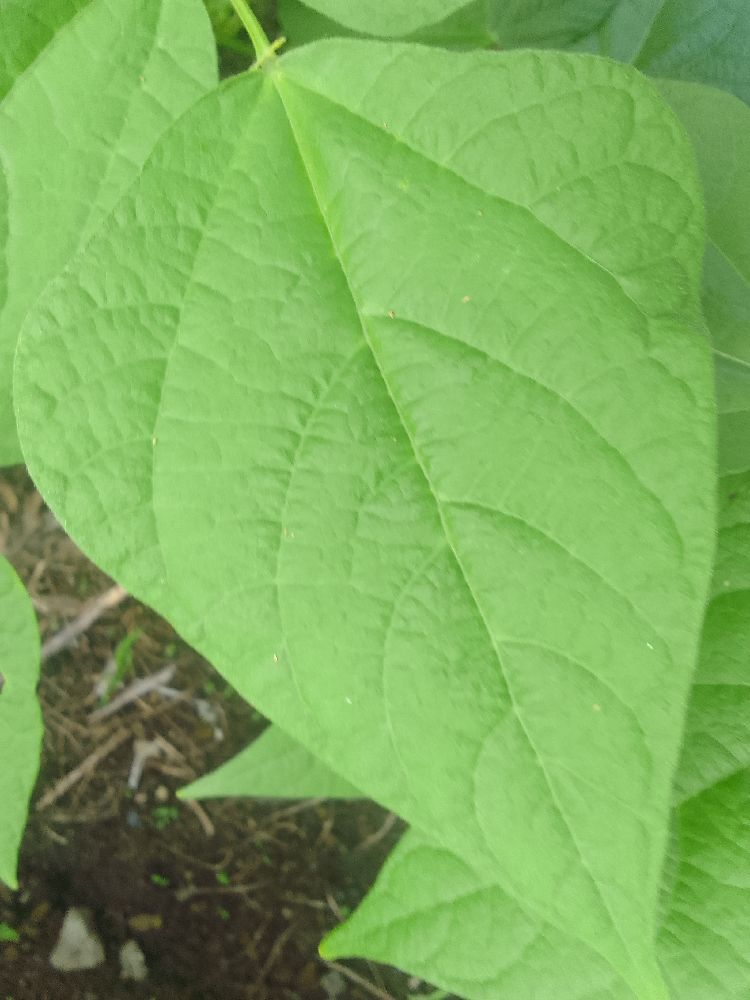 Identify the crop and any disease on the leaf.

common bean, healthy
